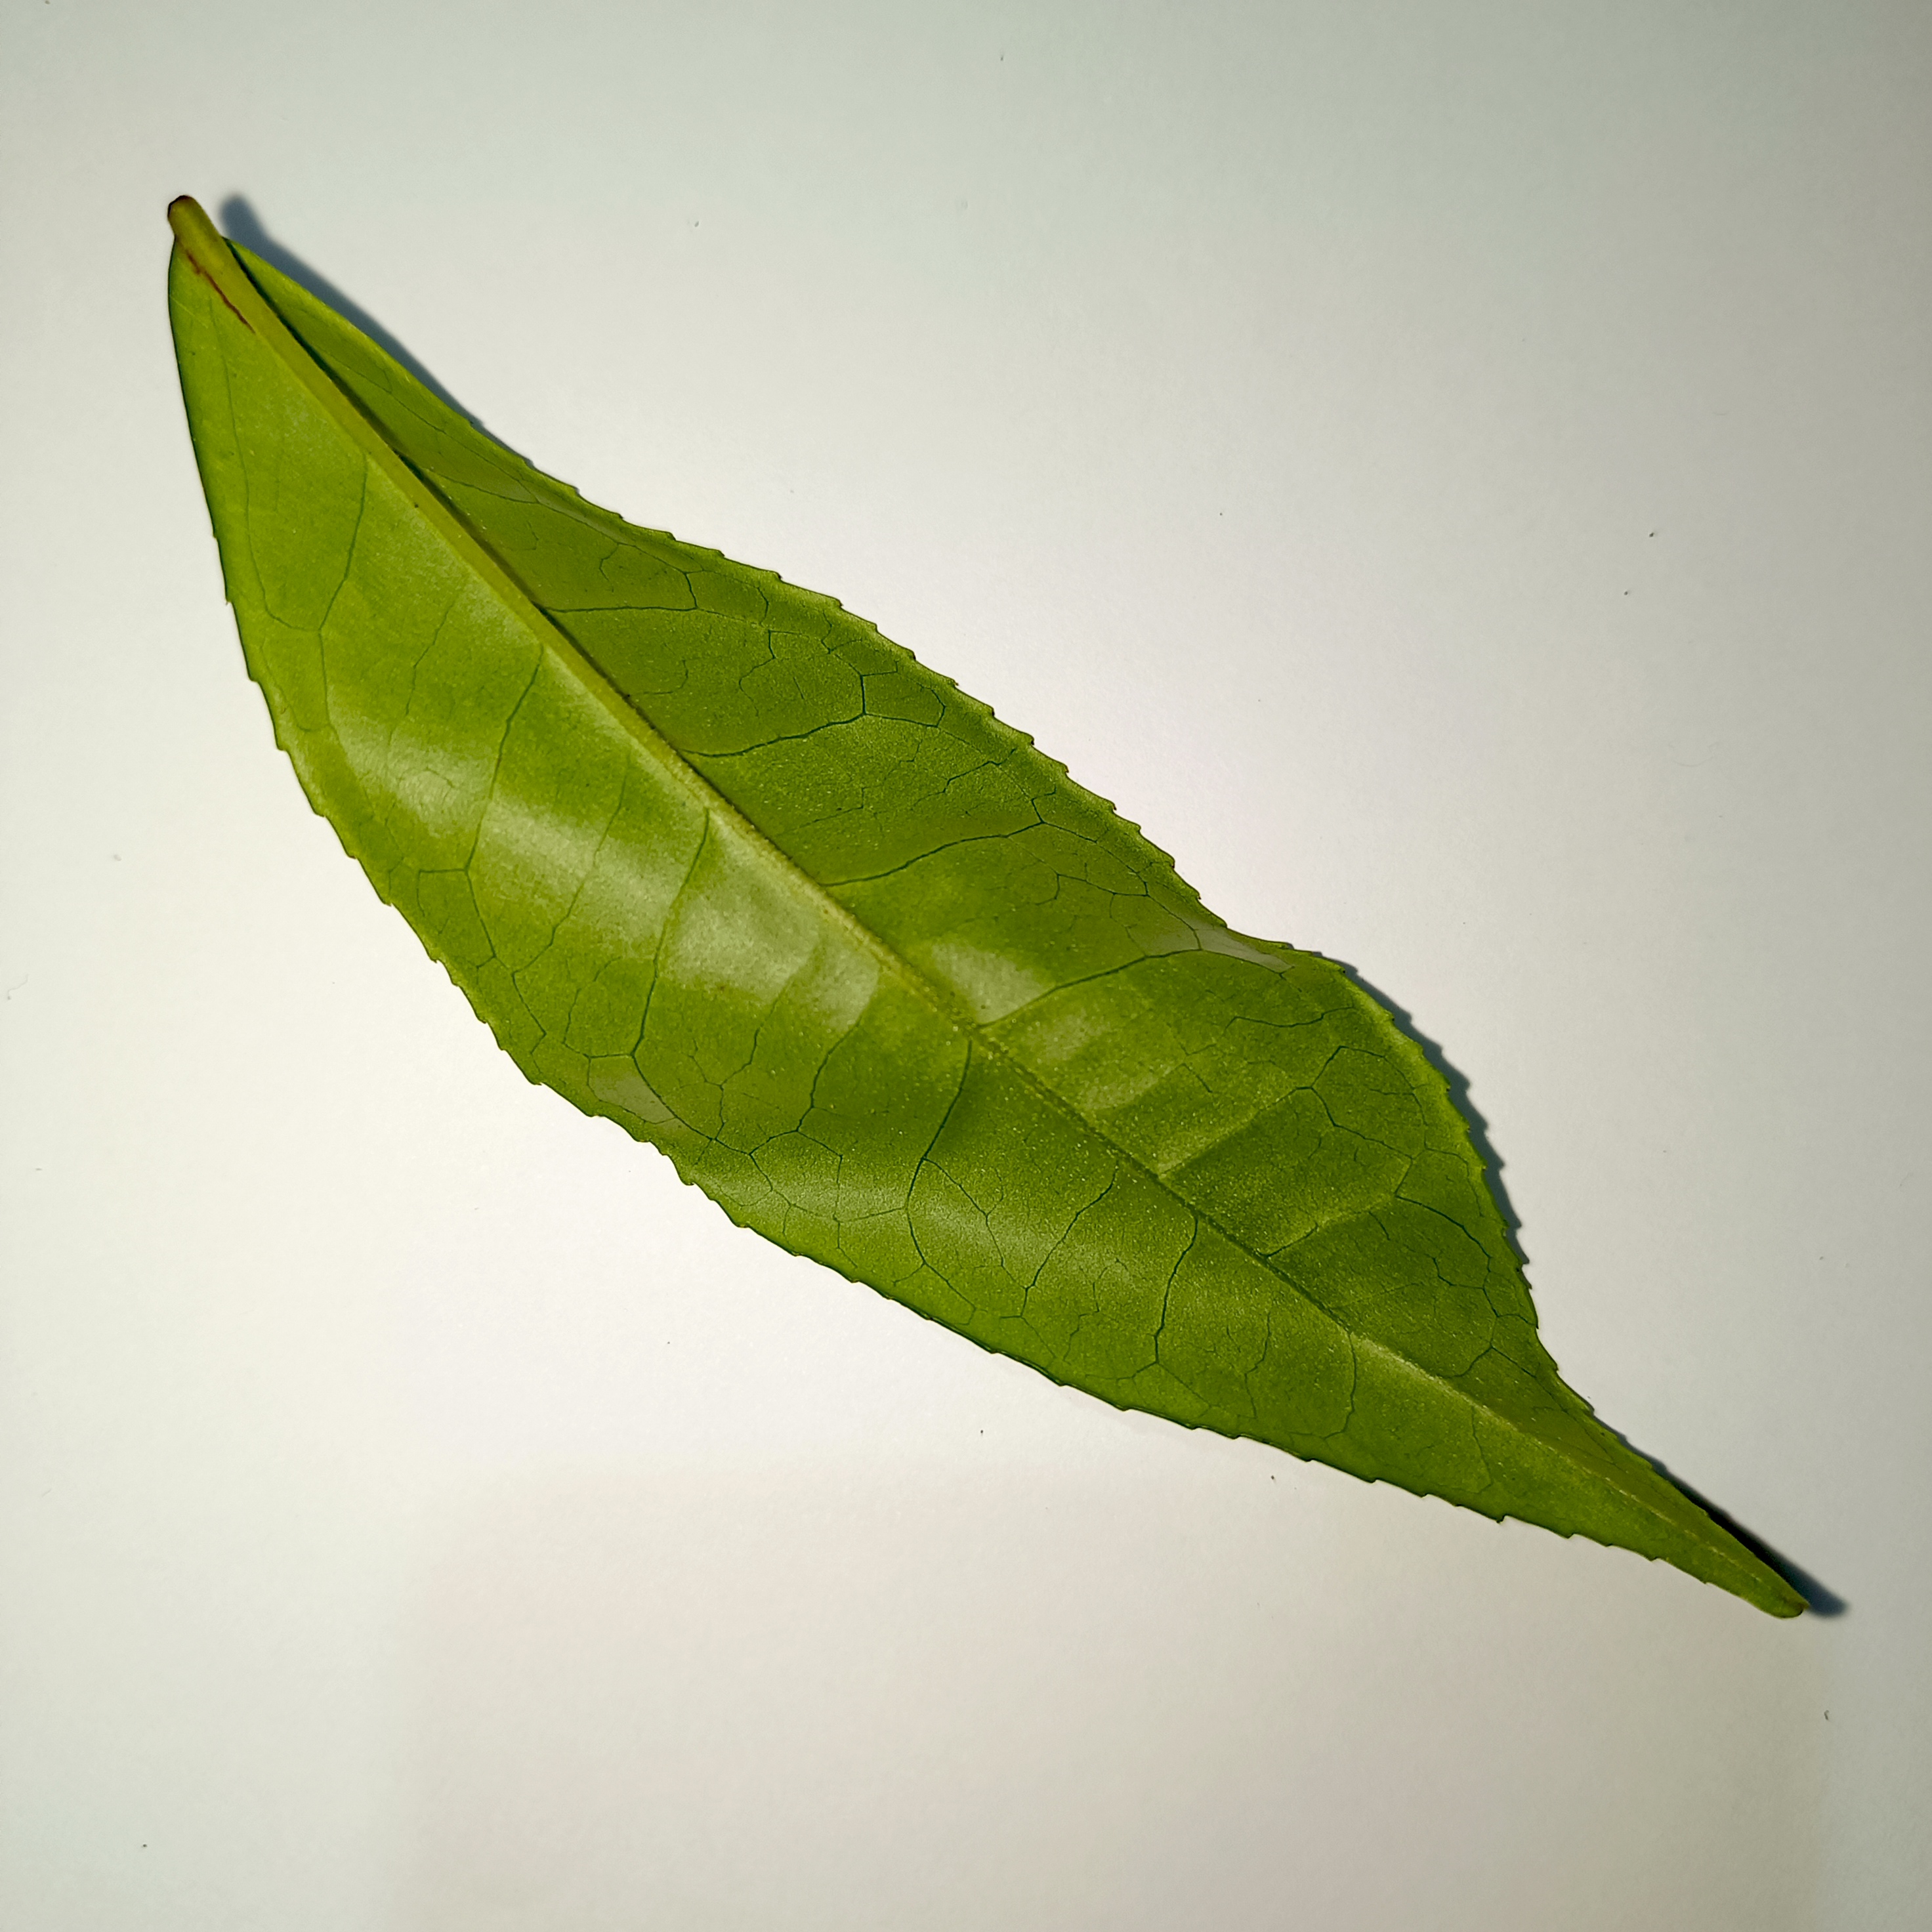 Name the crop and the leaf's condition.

tea, healthy
